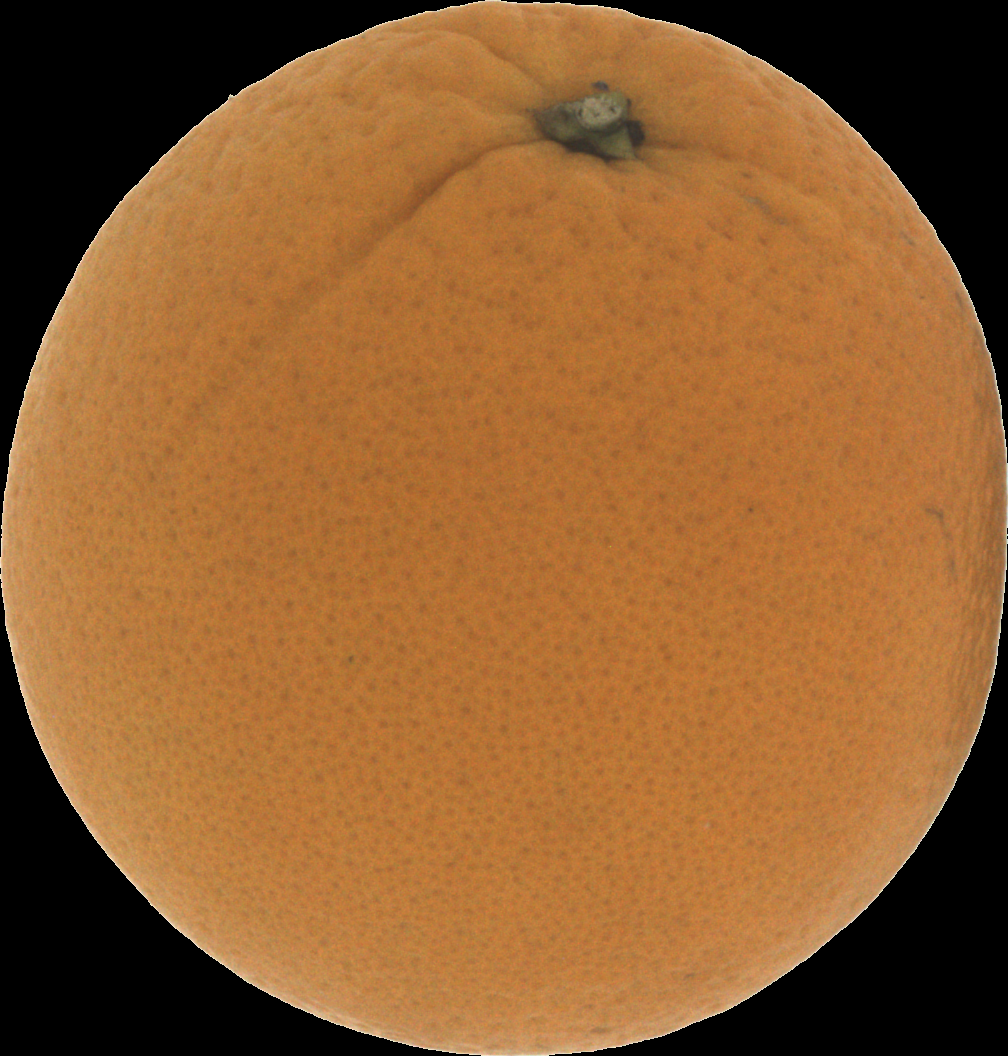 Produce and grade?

orange, good
